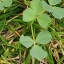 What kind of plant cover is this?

unstructured weed
